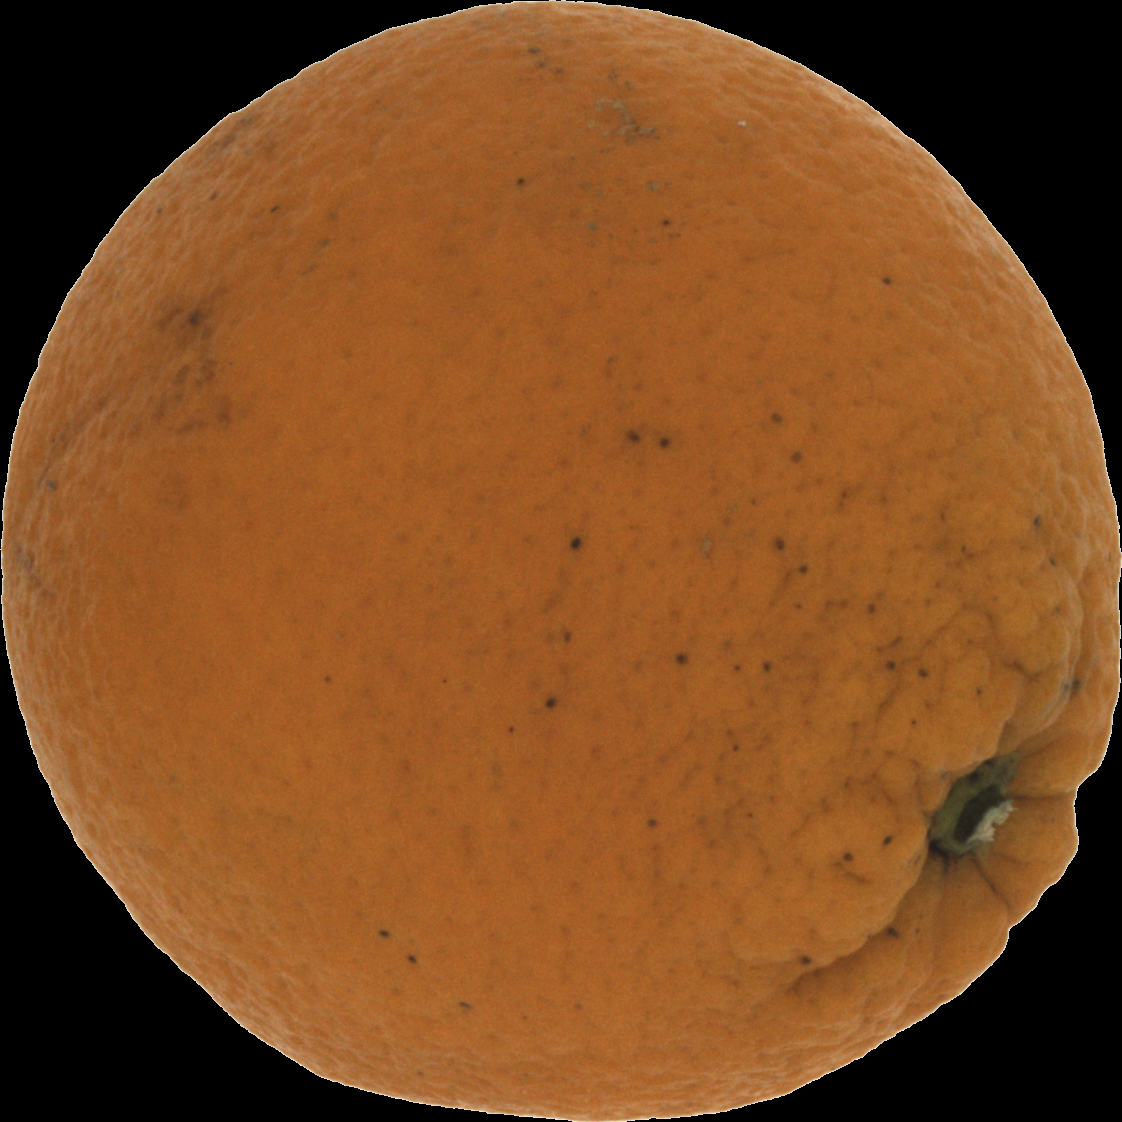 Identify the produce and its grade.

orange, bad
